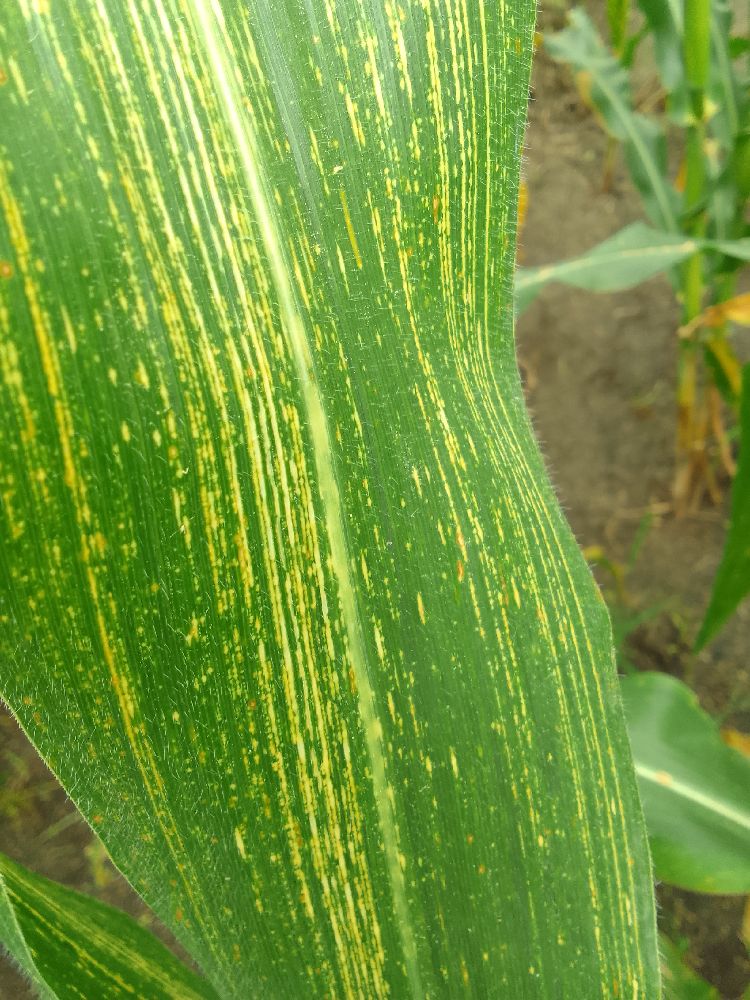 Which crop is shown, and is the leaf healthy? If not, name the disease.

maize, maize streak virus
